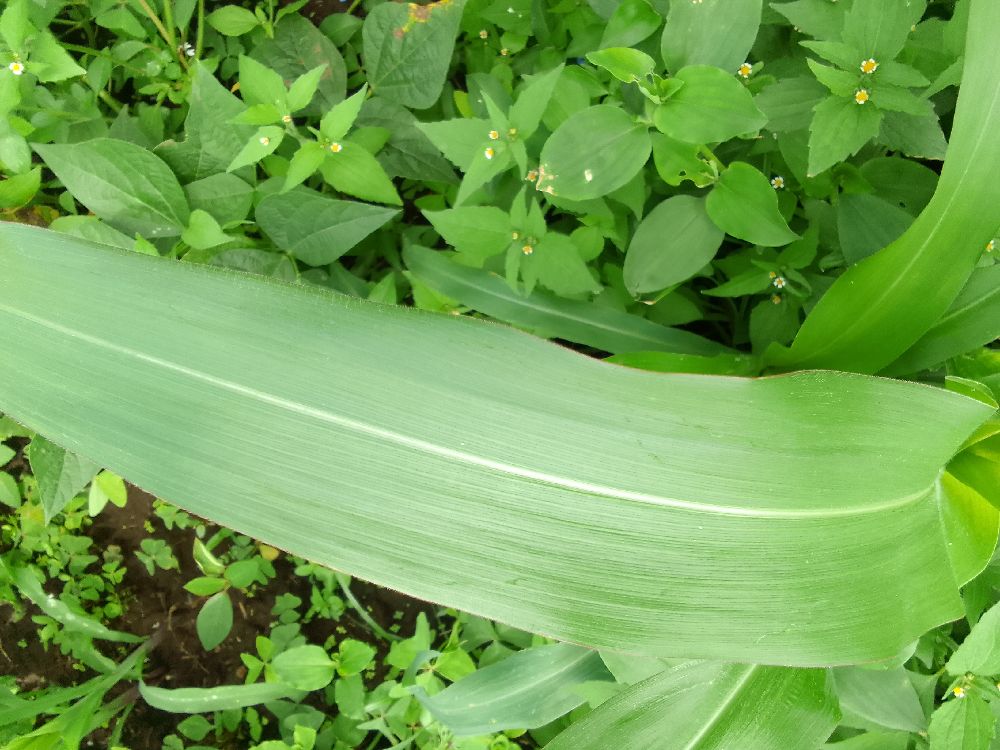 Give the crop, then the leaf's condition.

maize, healthy
